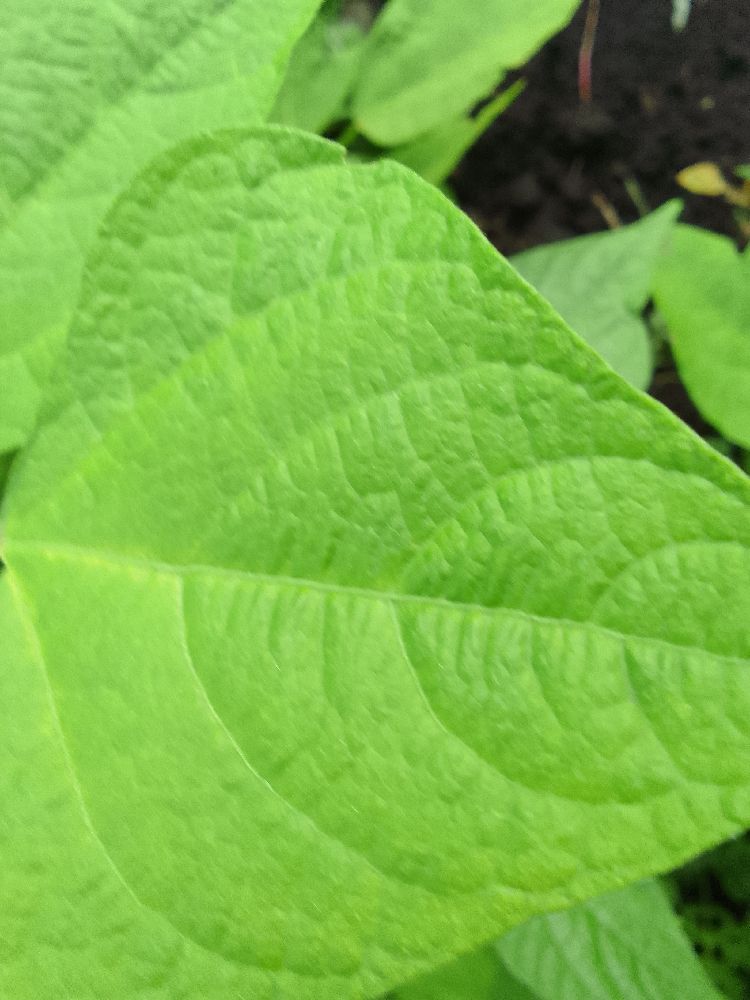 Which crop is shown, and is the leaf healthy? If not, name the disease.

common bean, healthy
